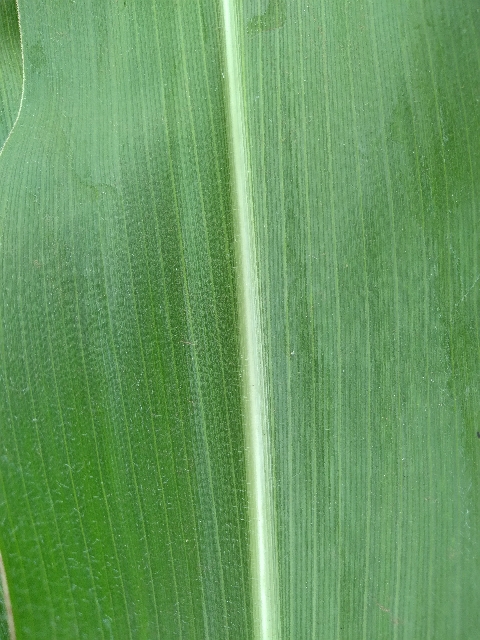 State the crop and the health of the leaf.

maize, healthy
